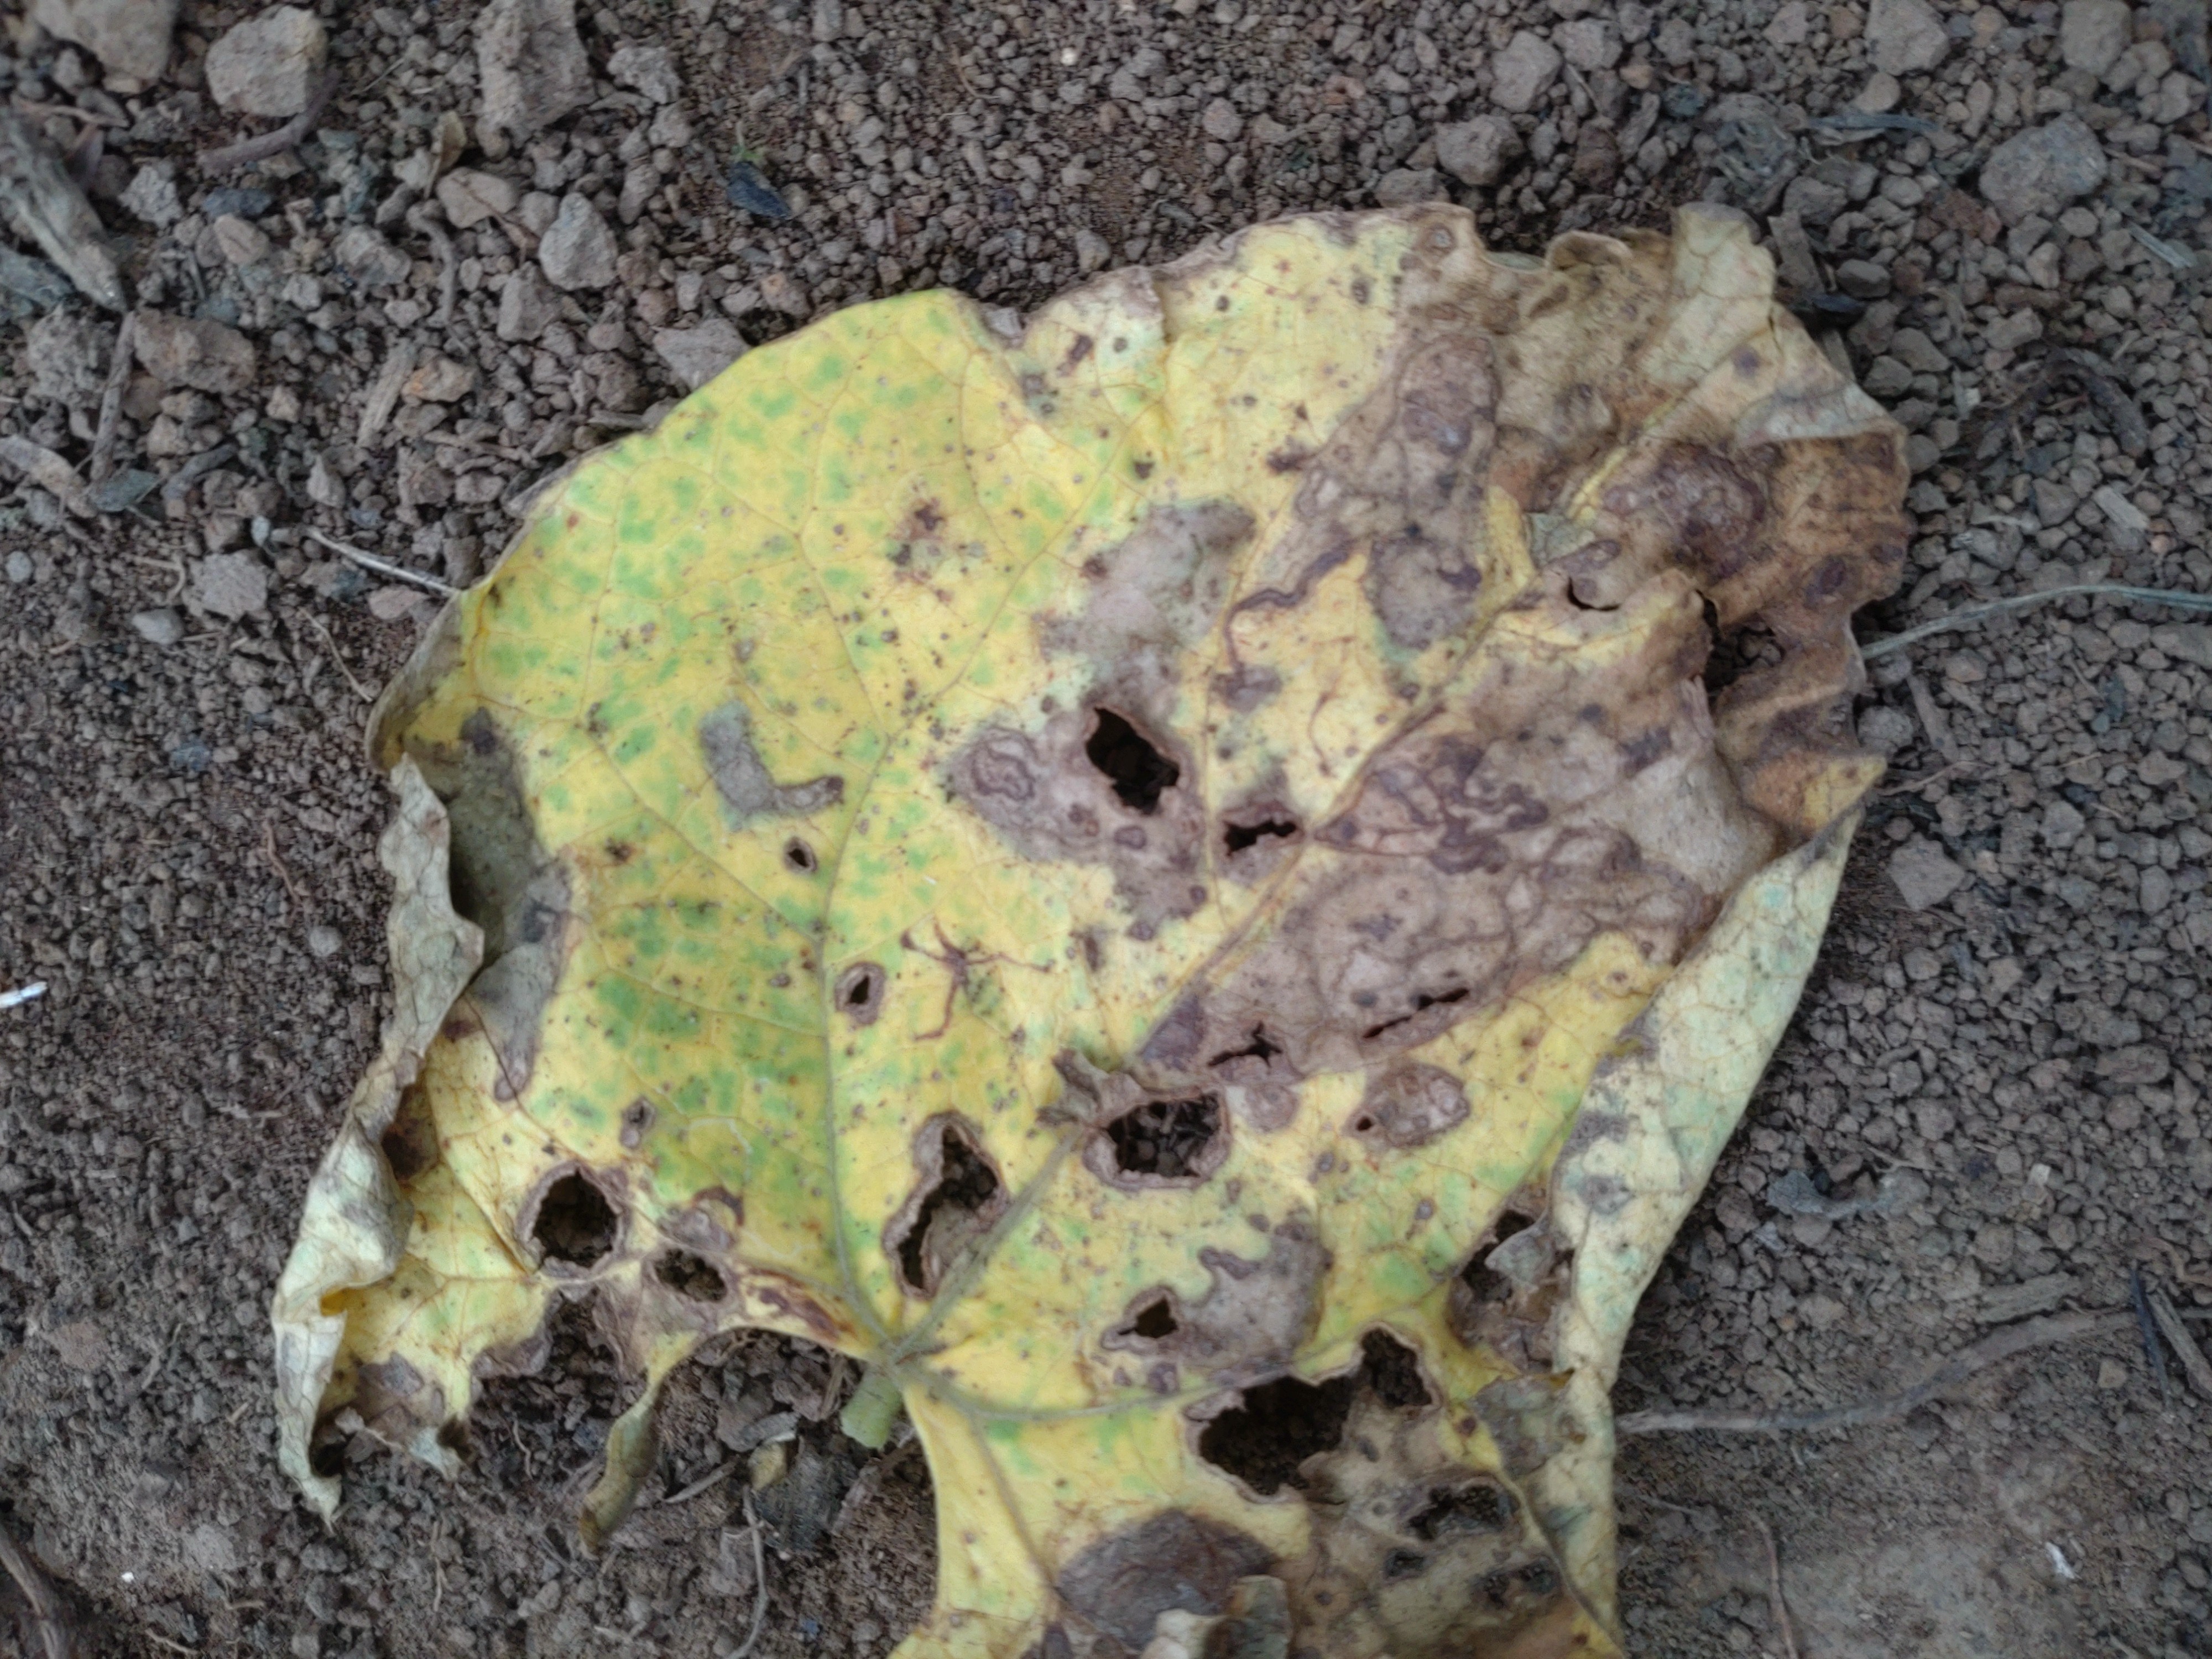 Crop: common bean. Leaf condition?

anthracnose
